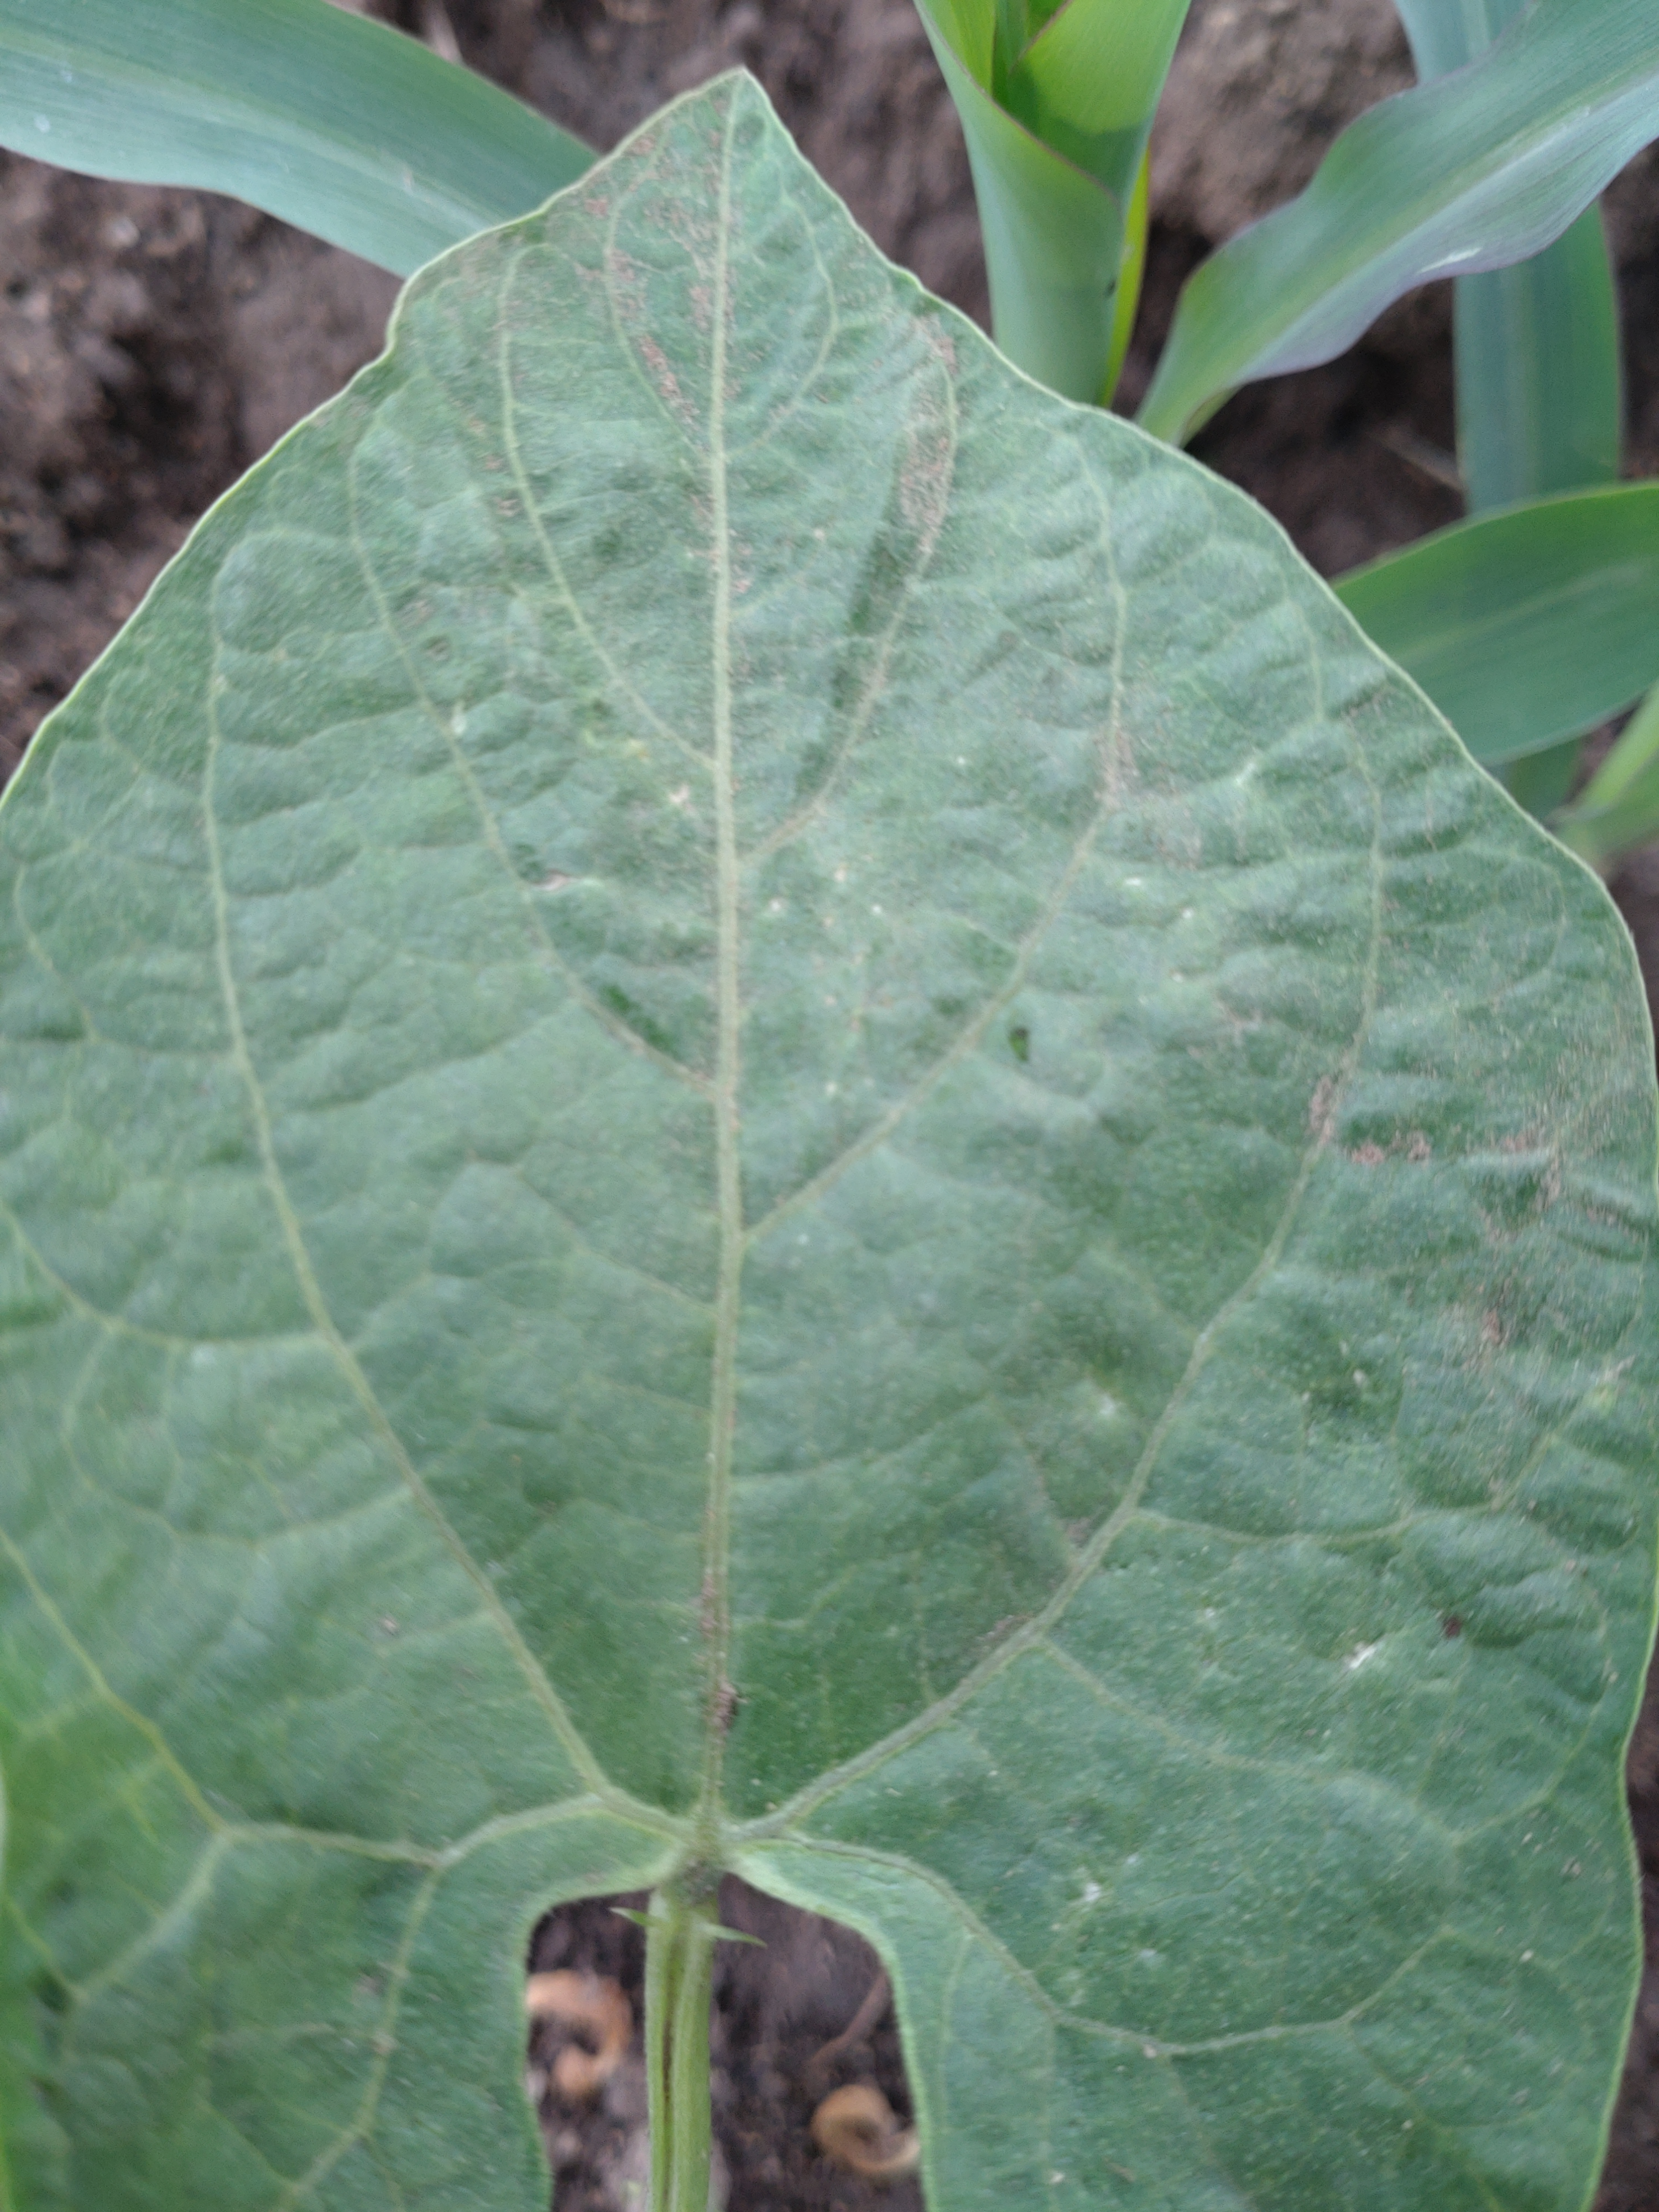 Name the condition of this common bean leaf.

healthy
